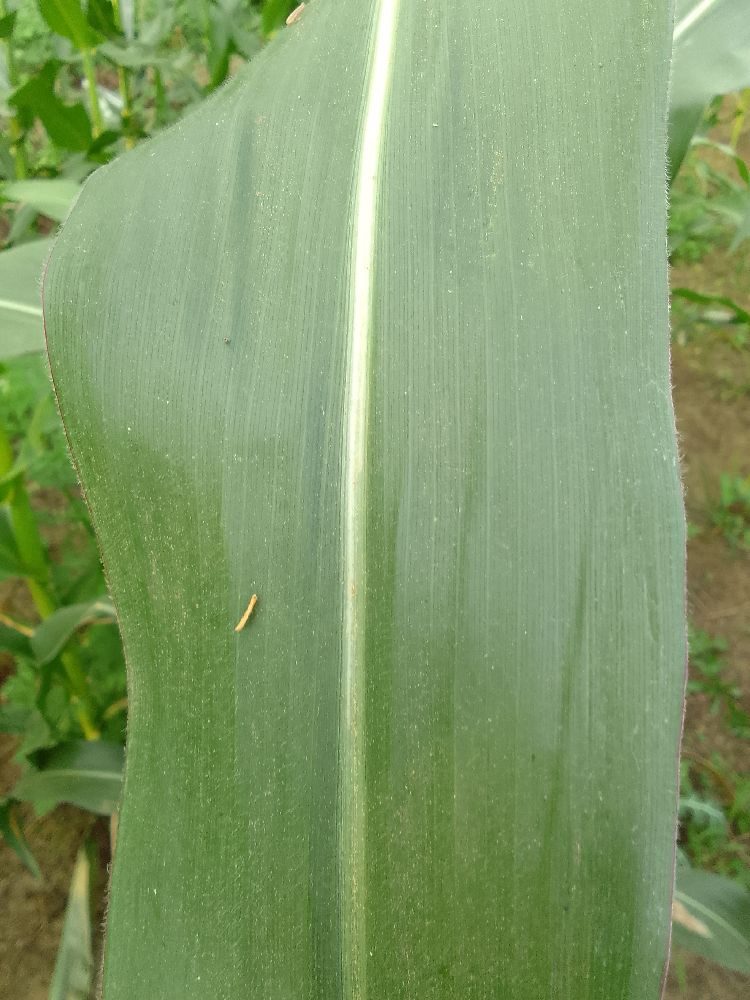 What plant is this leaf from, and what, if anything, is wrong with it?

maize, healthy
